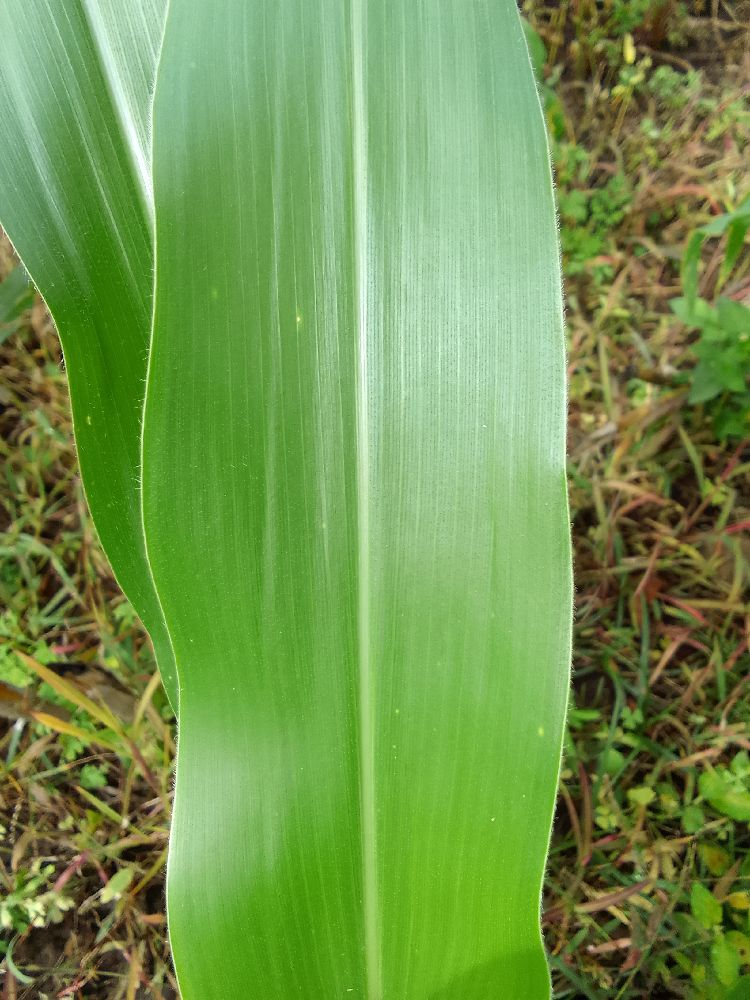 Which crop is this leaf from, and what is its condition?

maize, healthy
